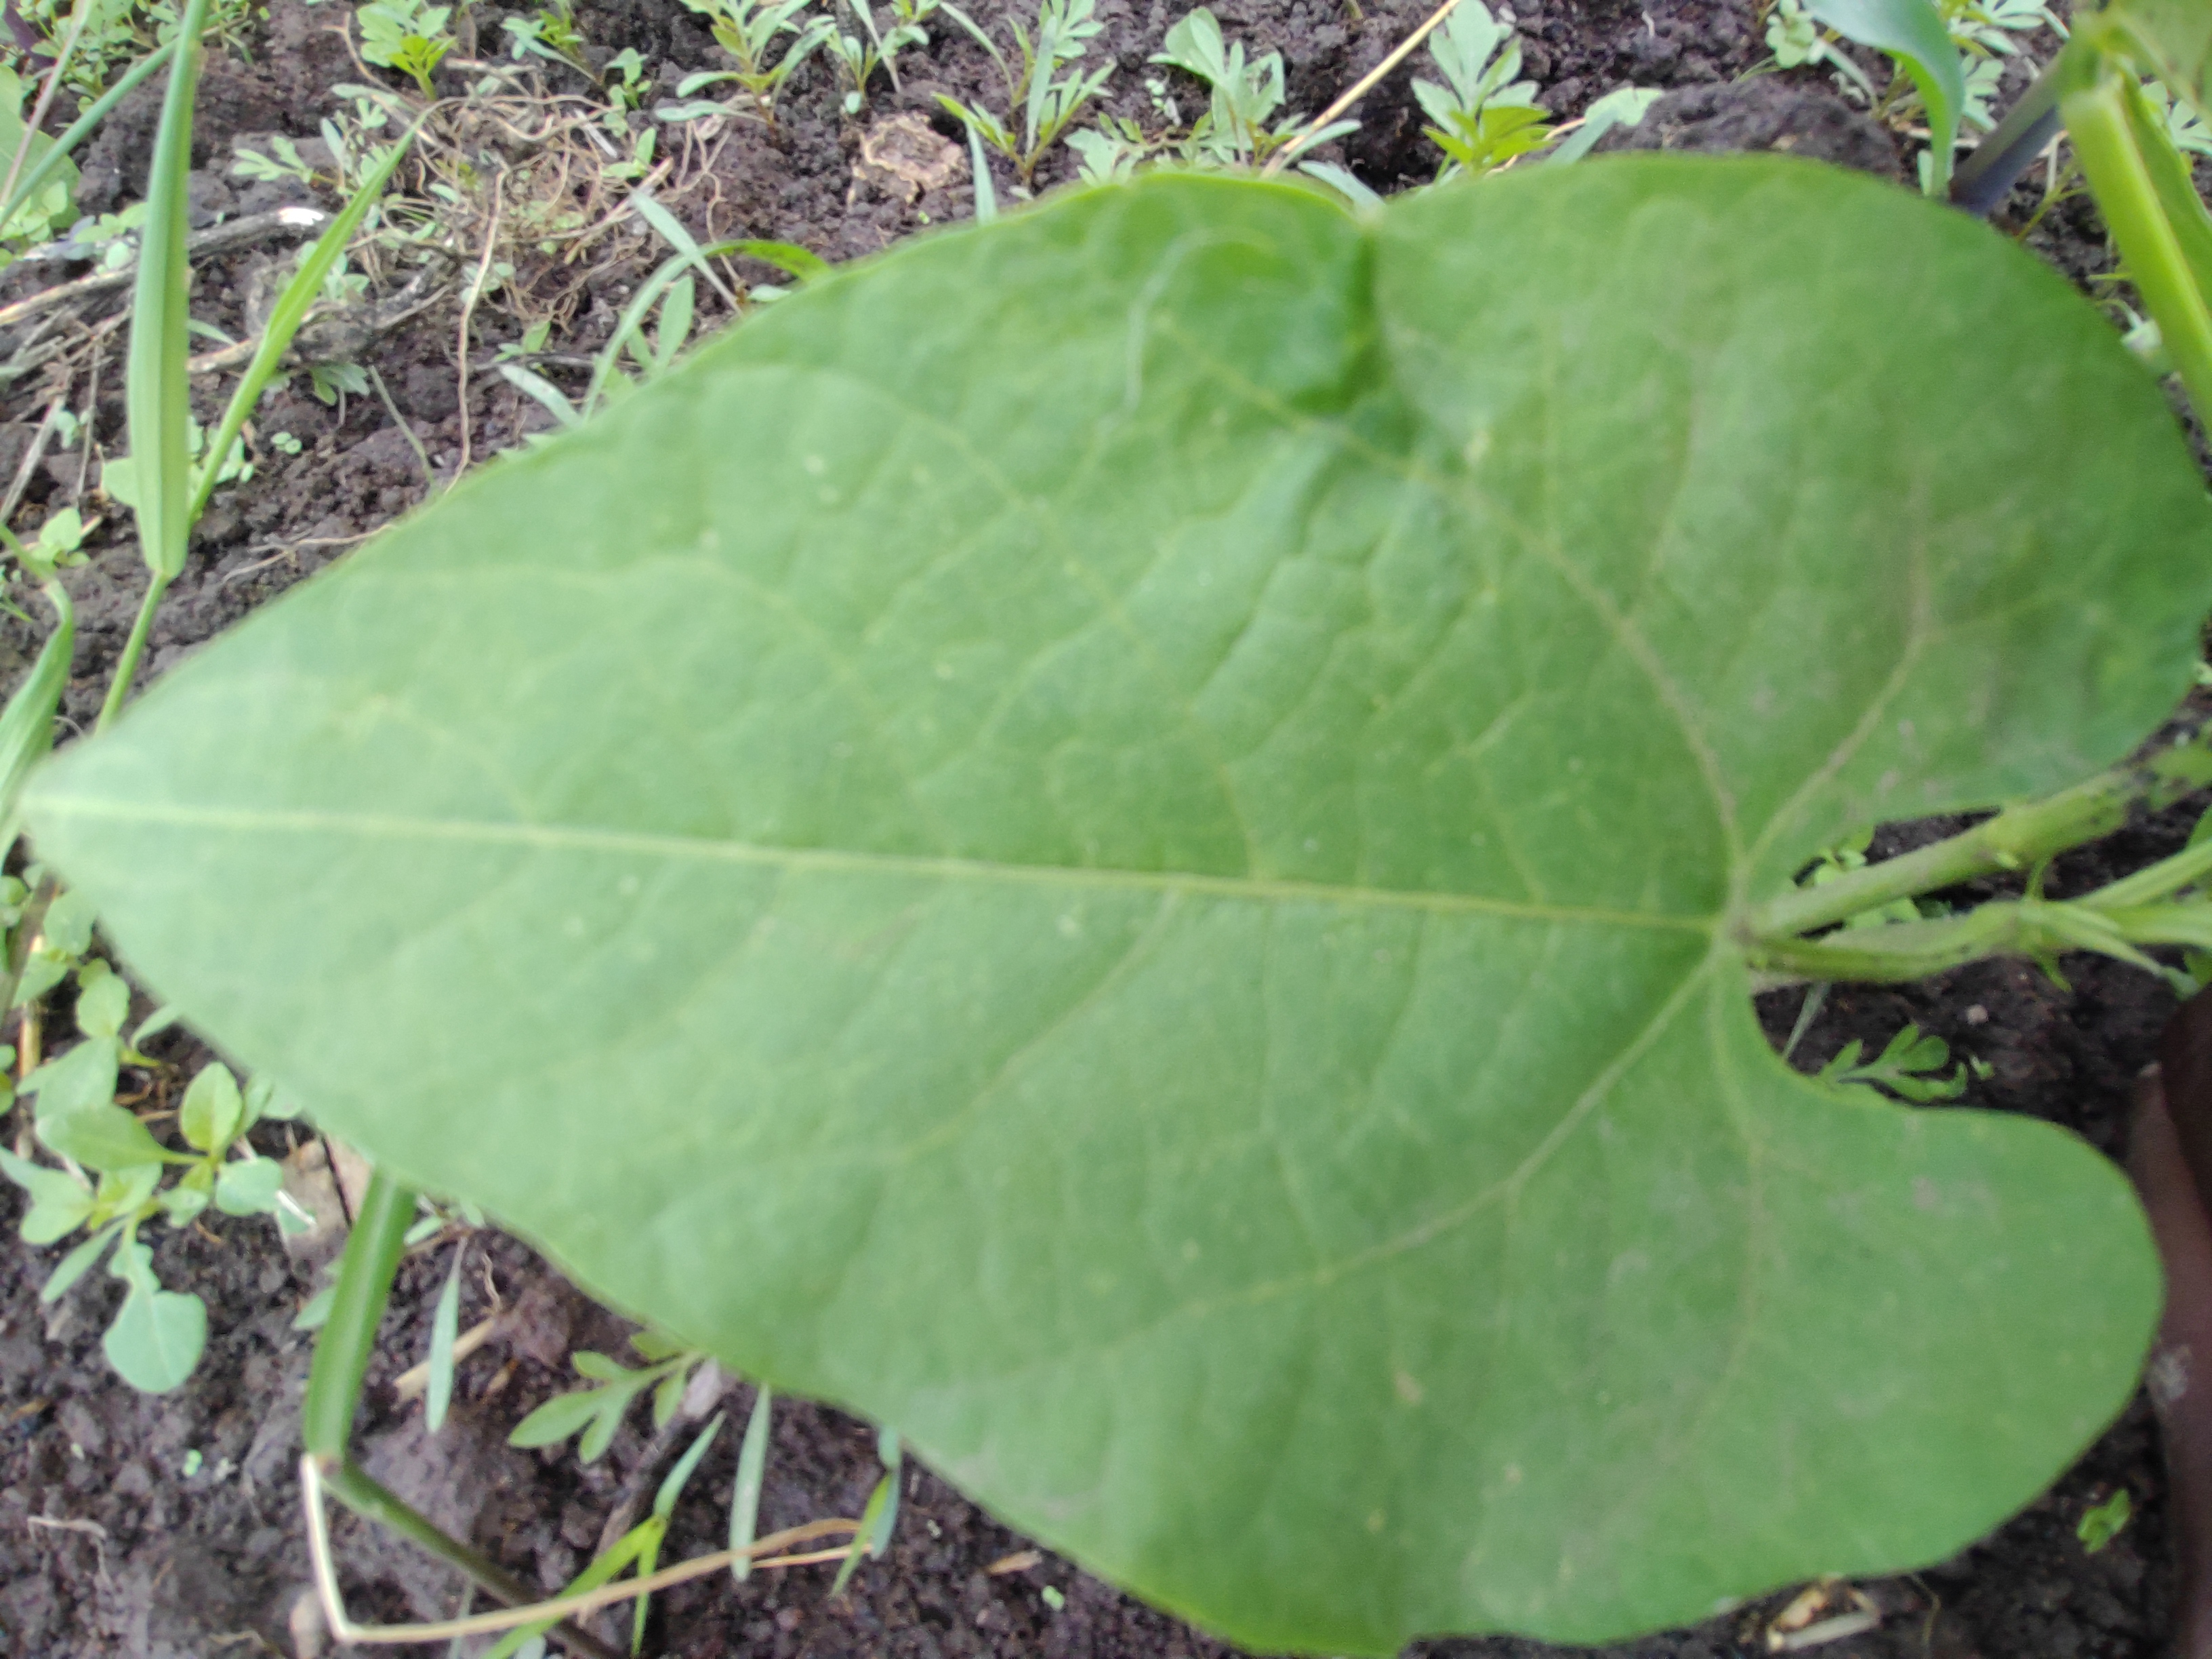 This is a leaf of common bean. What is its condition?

healthy
